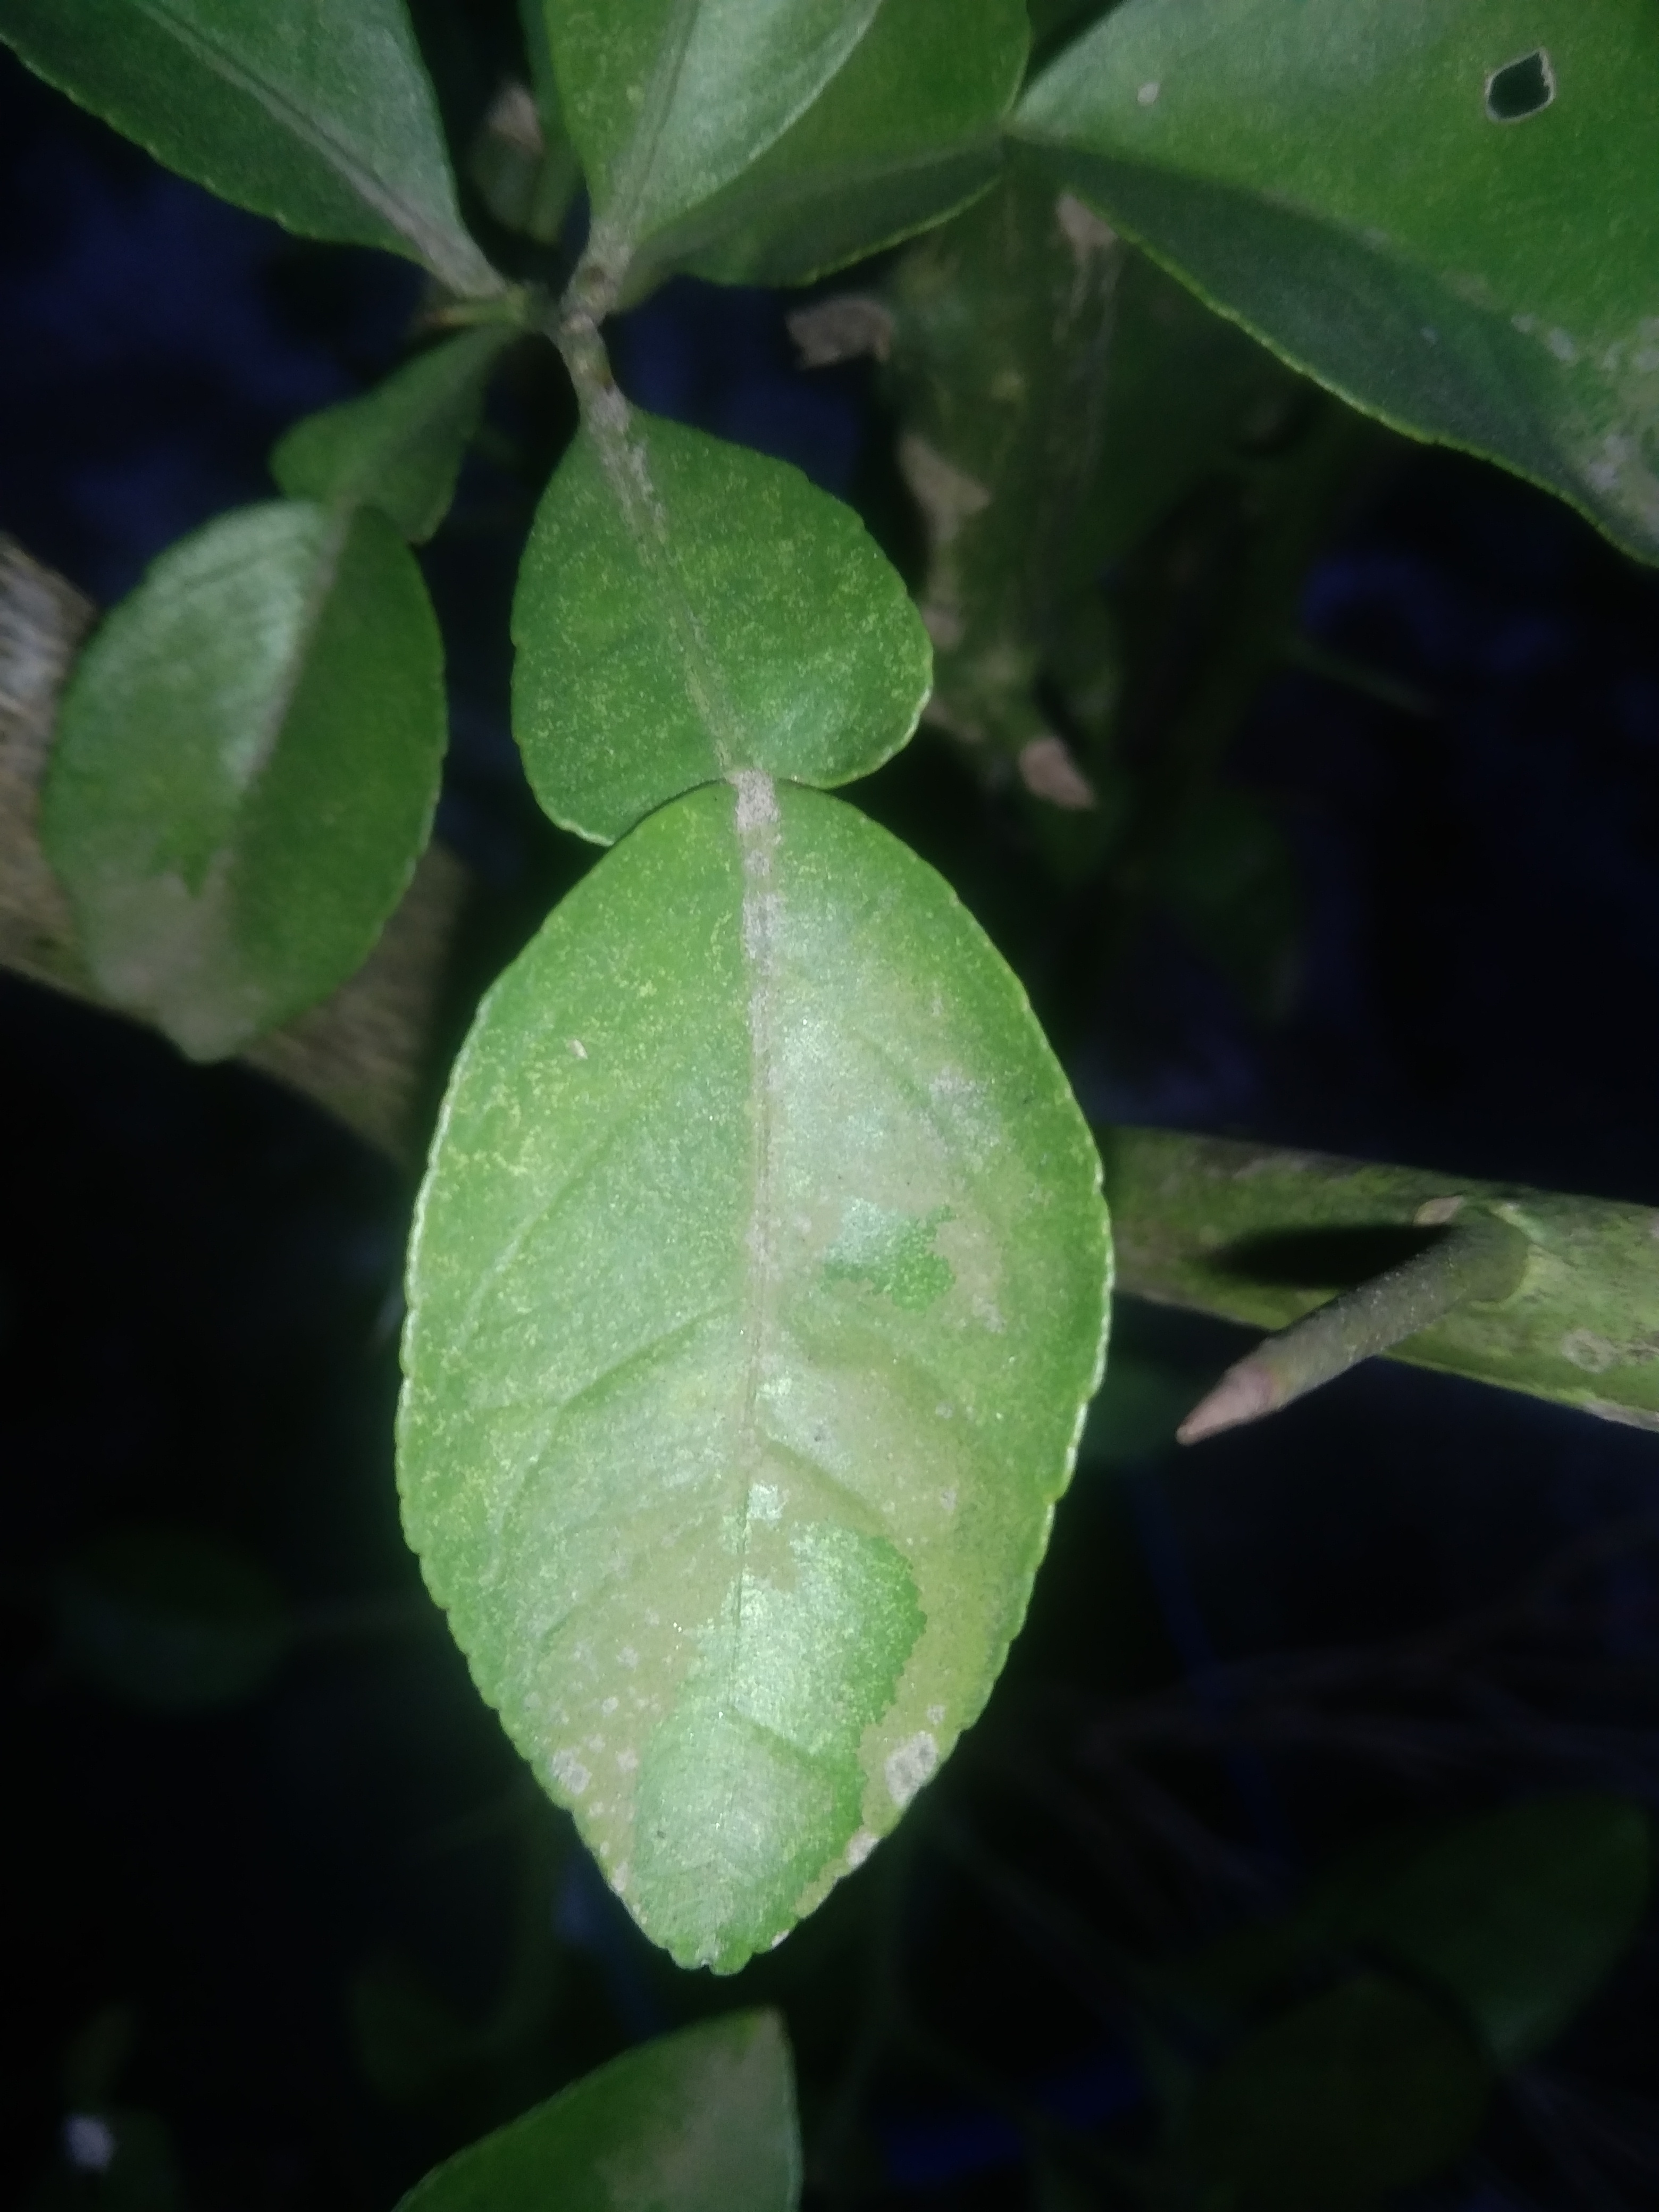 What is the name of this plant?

lemon
